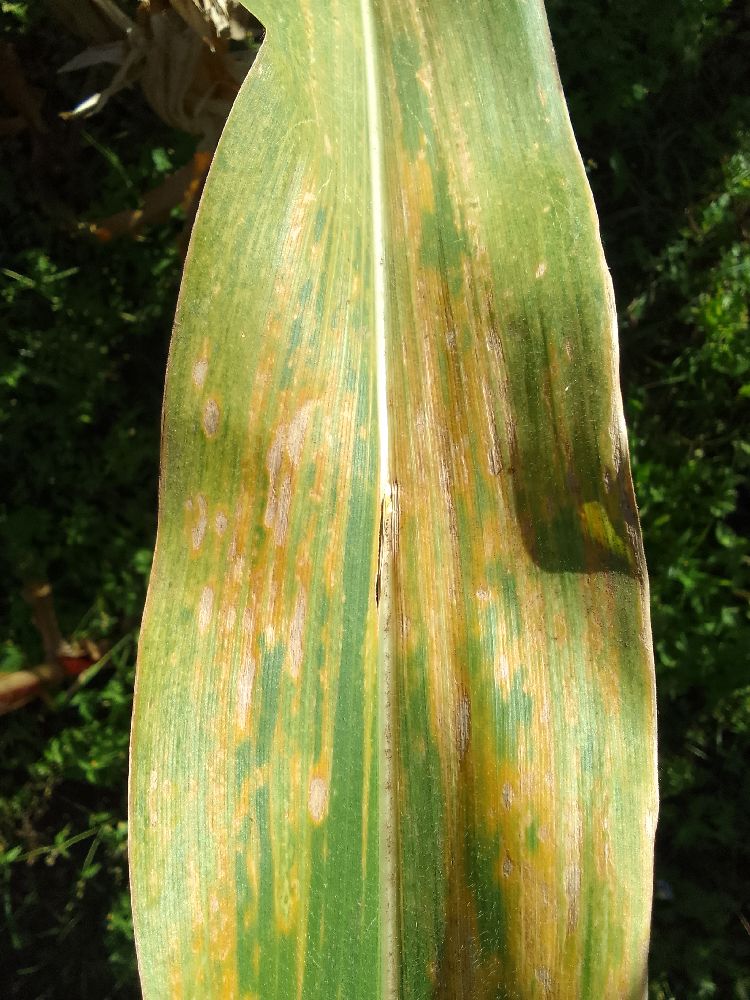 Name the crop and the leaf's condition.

maize, maize lethal necrosis
